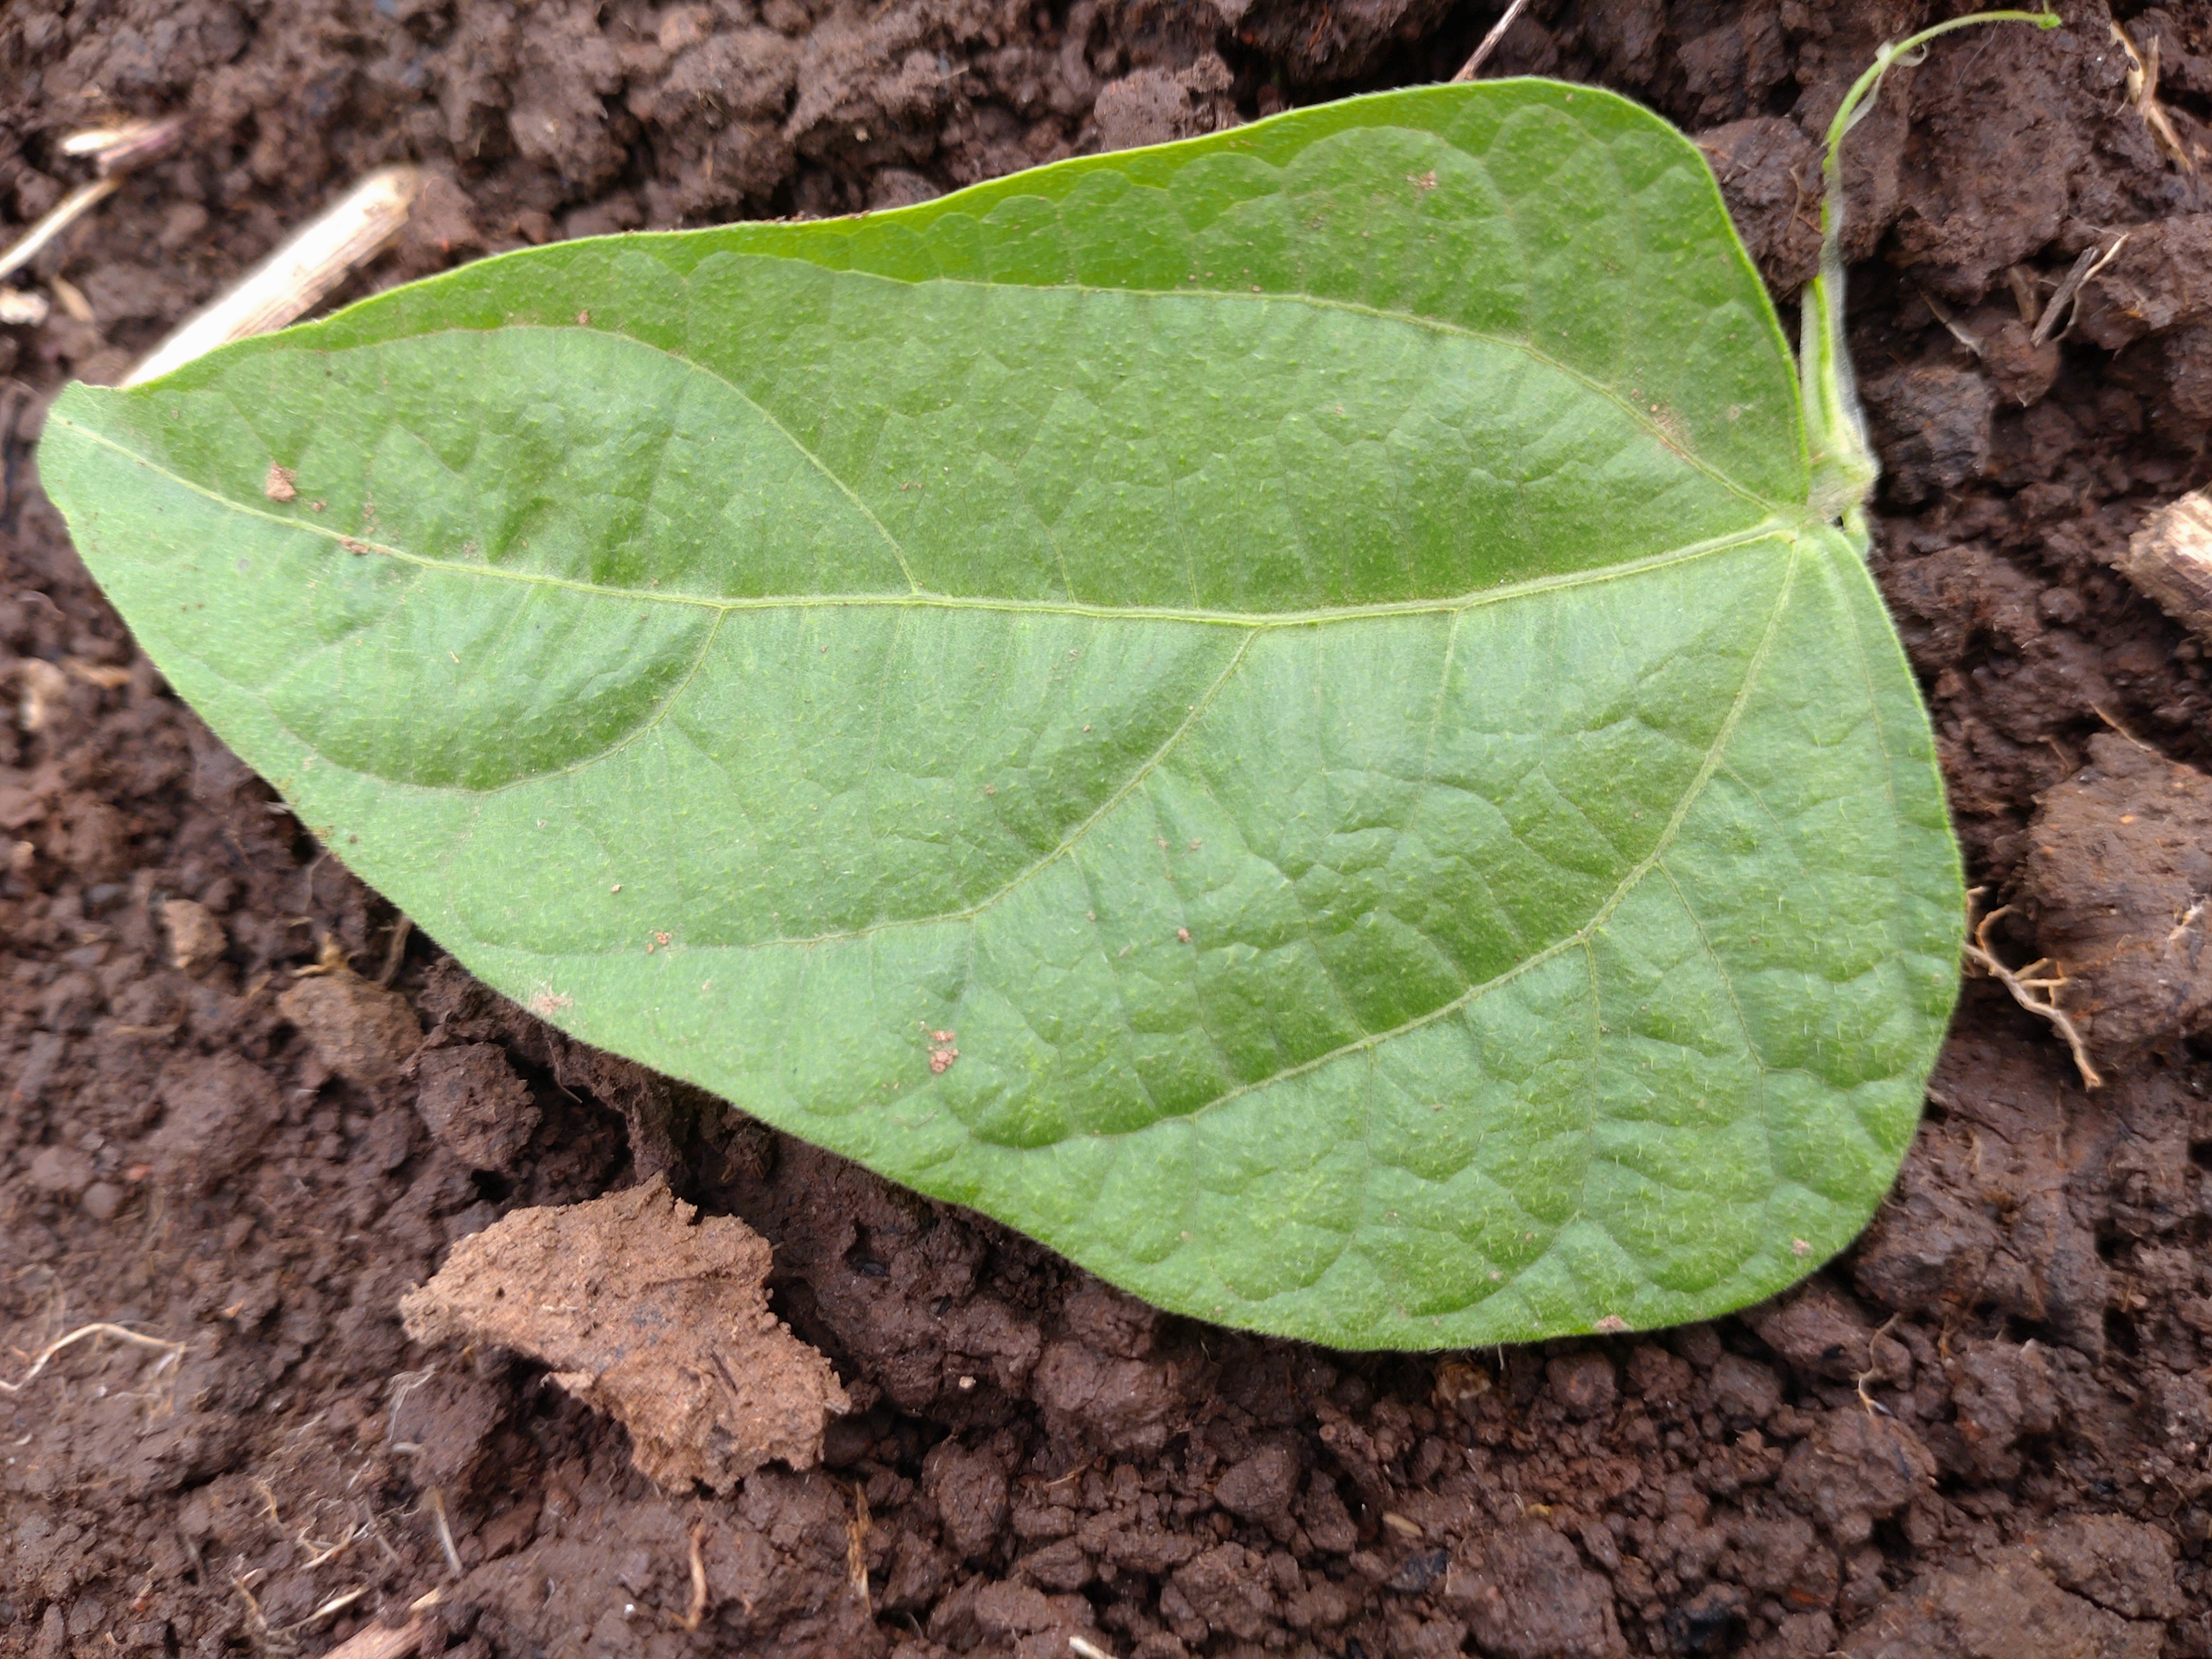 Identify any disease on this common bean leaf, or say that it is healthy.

healthy
